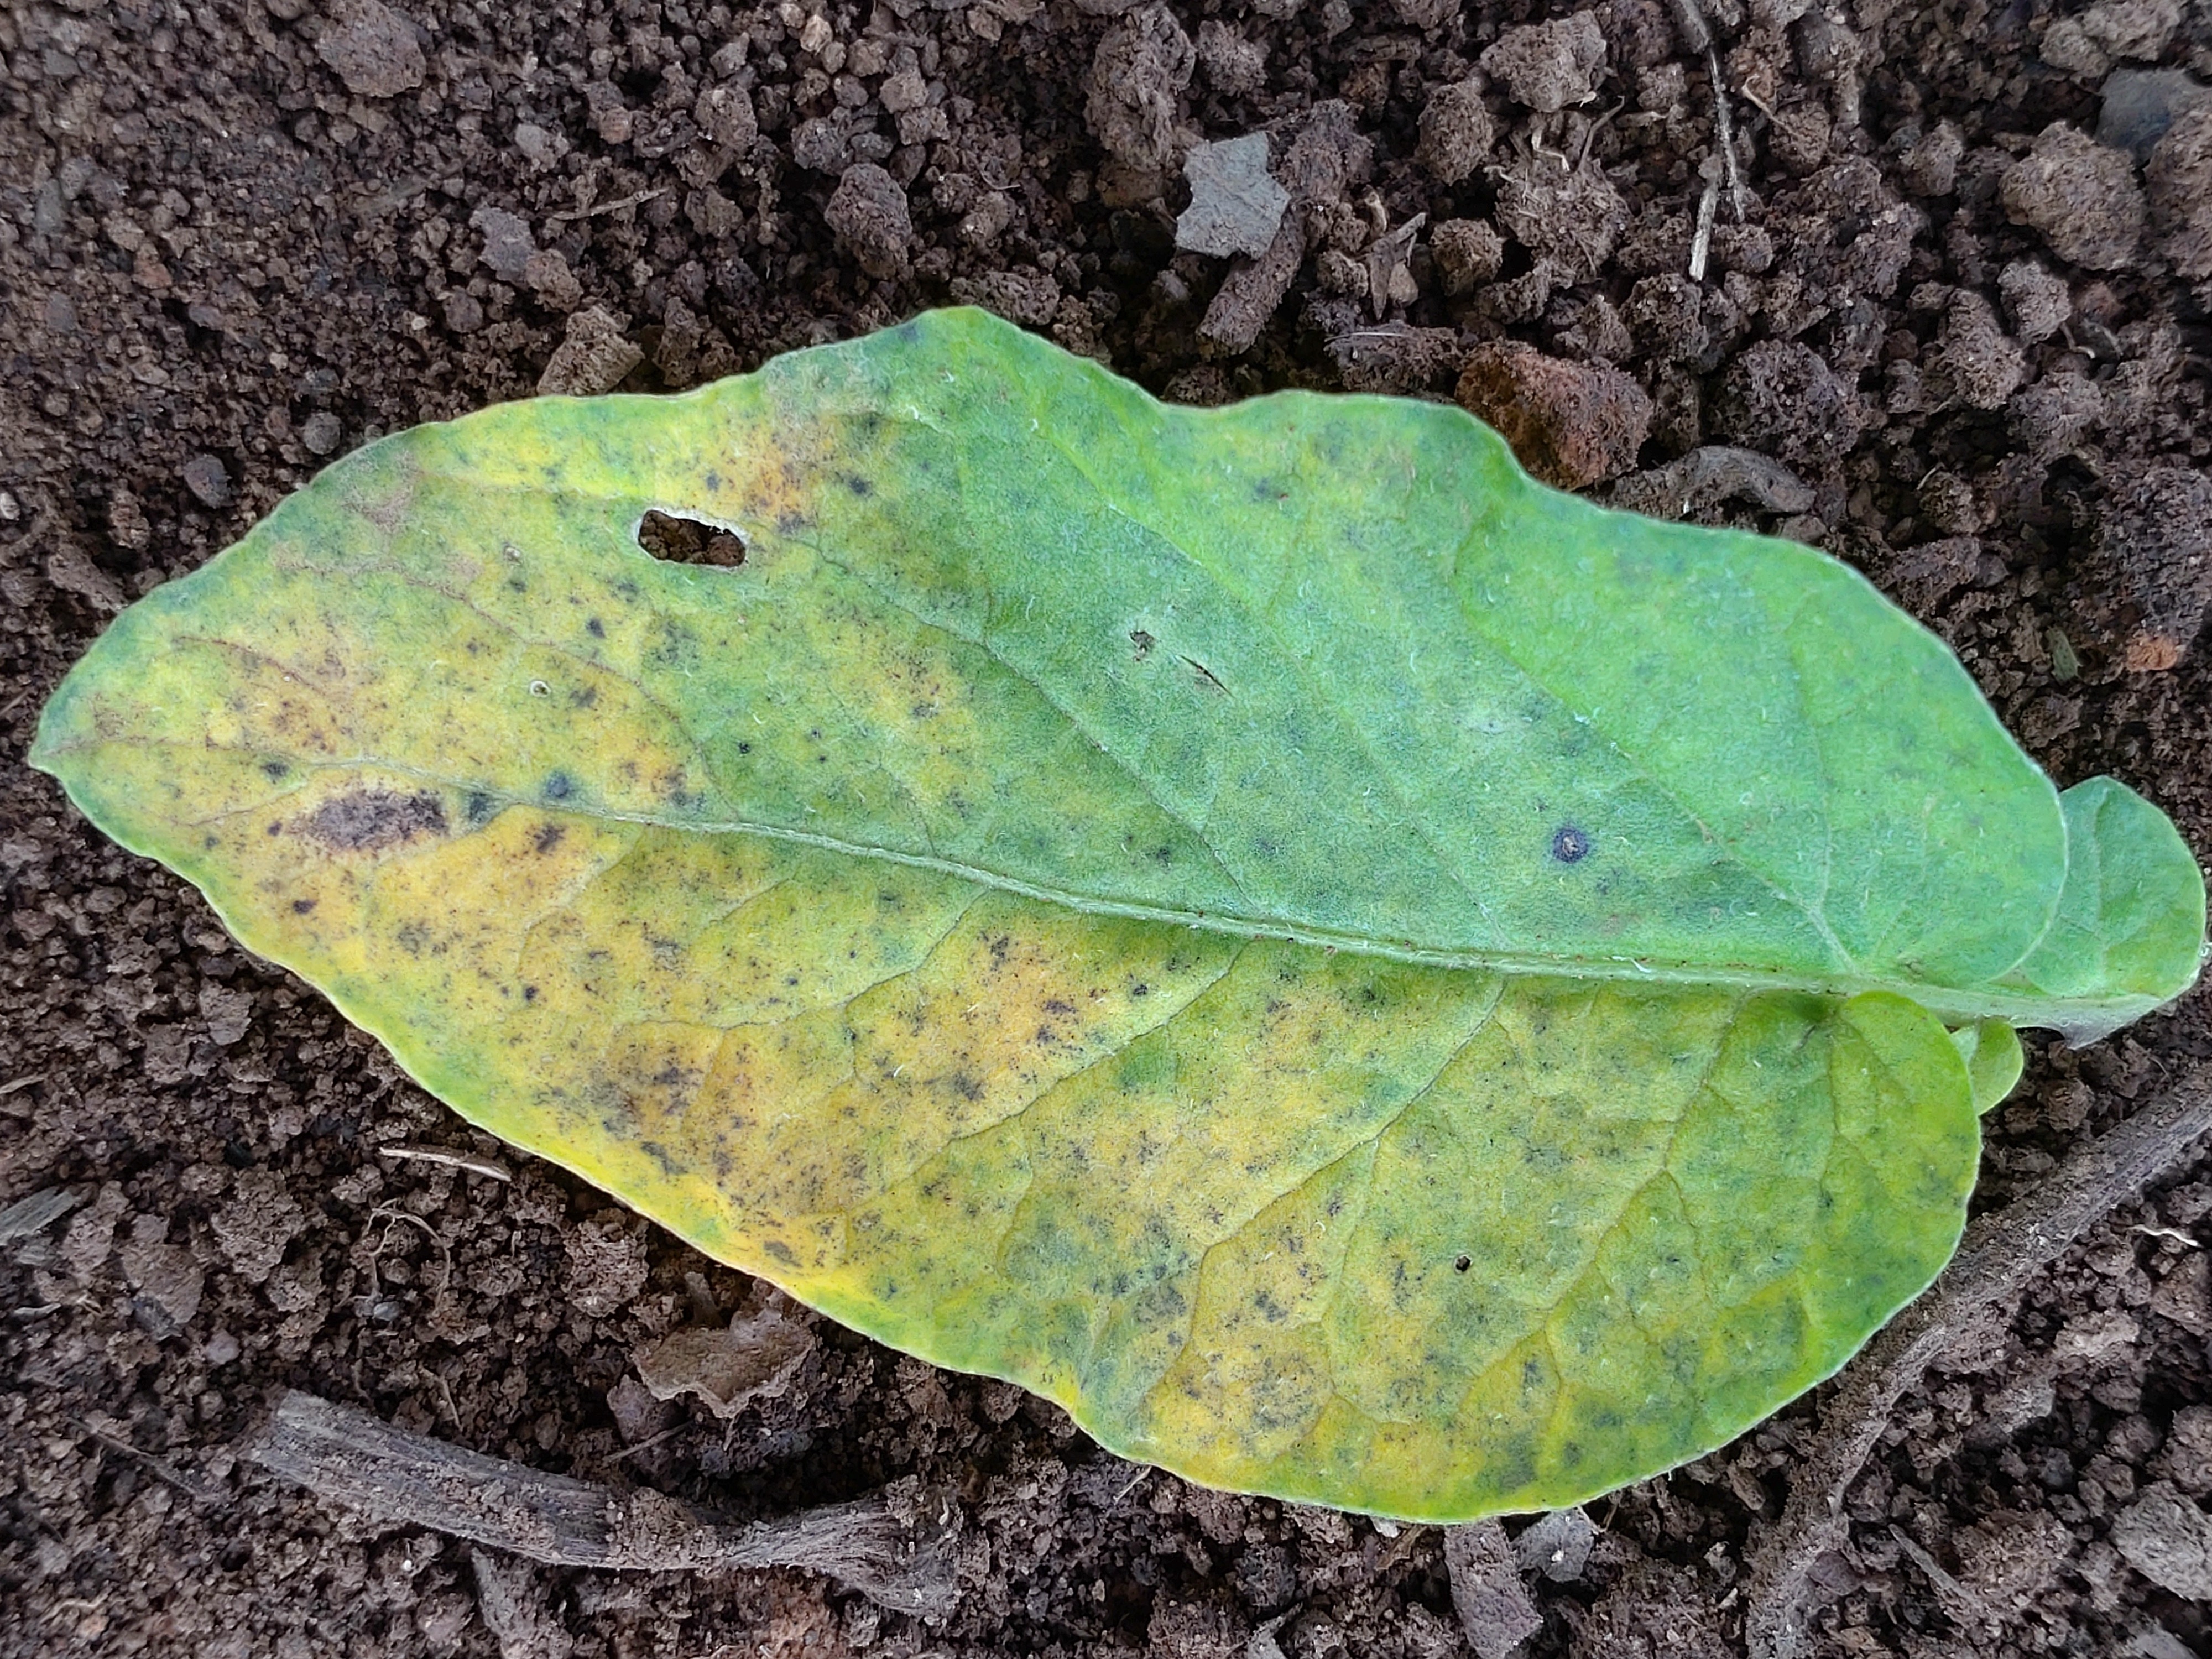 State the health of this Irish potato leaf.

late blight
